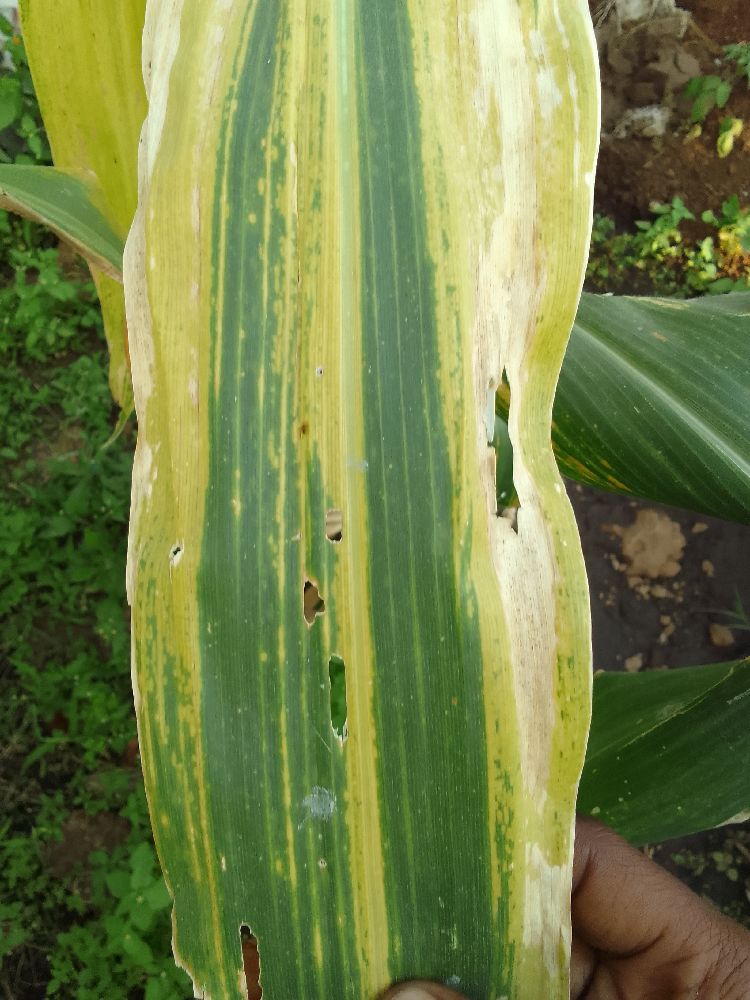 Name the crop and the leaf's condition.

maize, maize lethal necrosis
